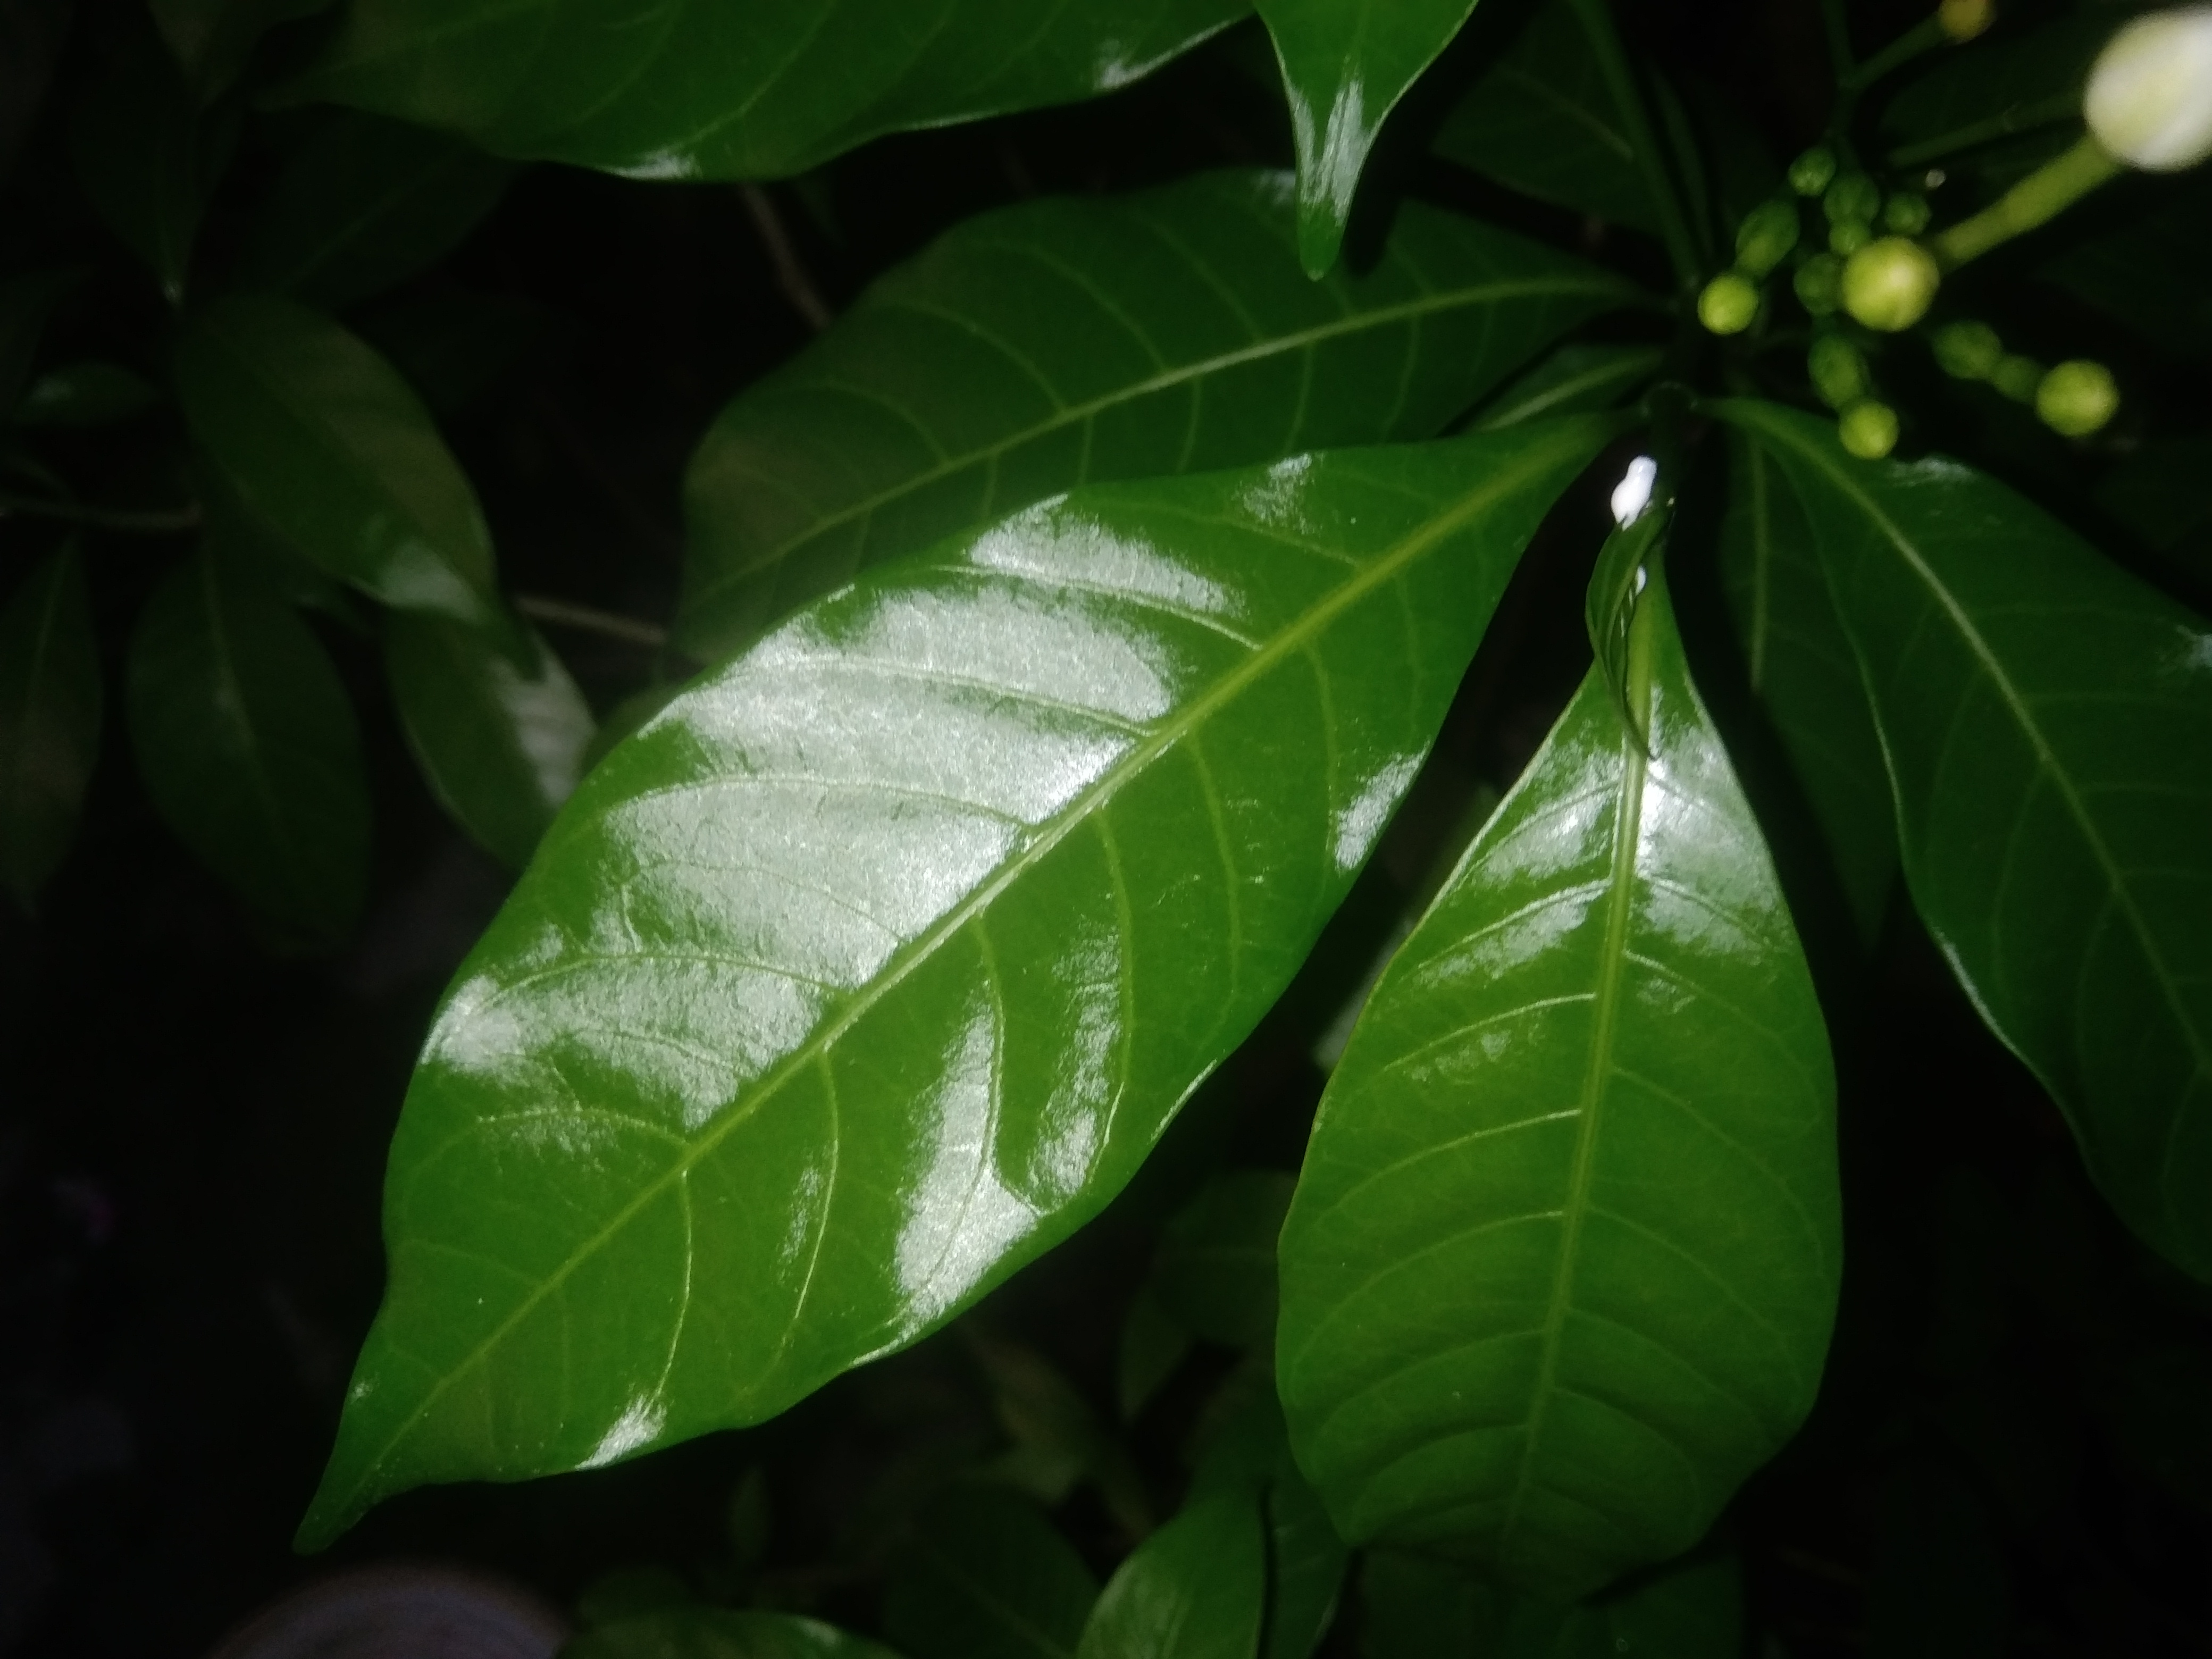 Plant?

togor
